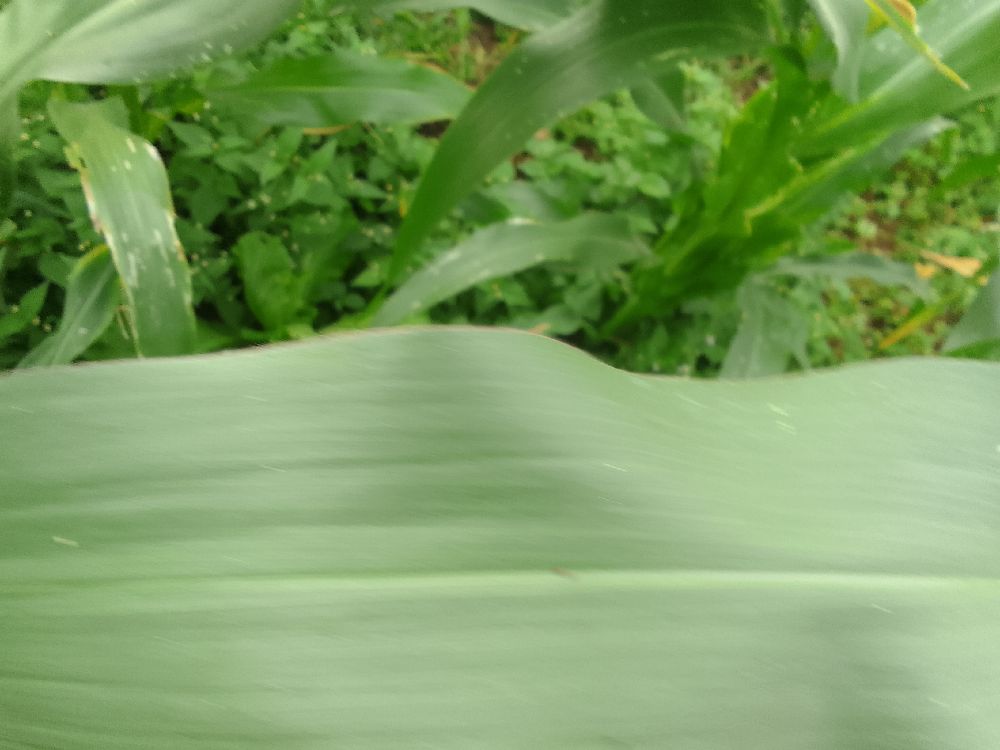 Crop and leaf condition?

maize, healthy
